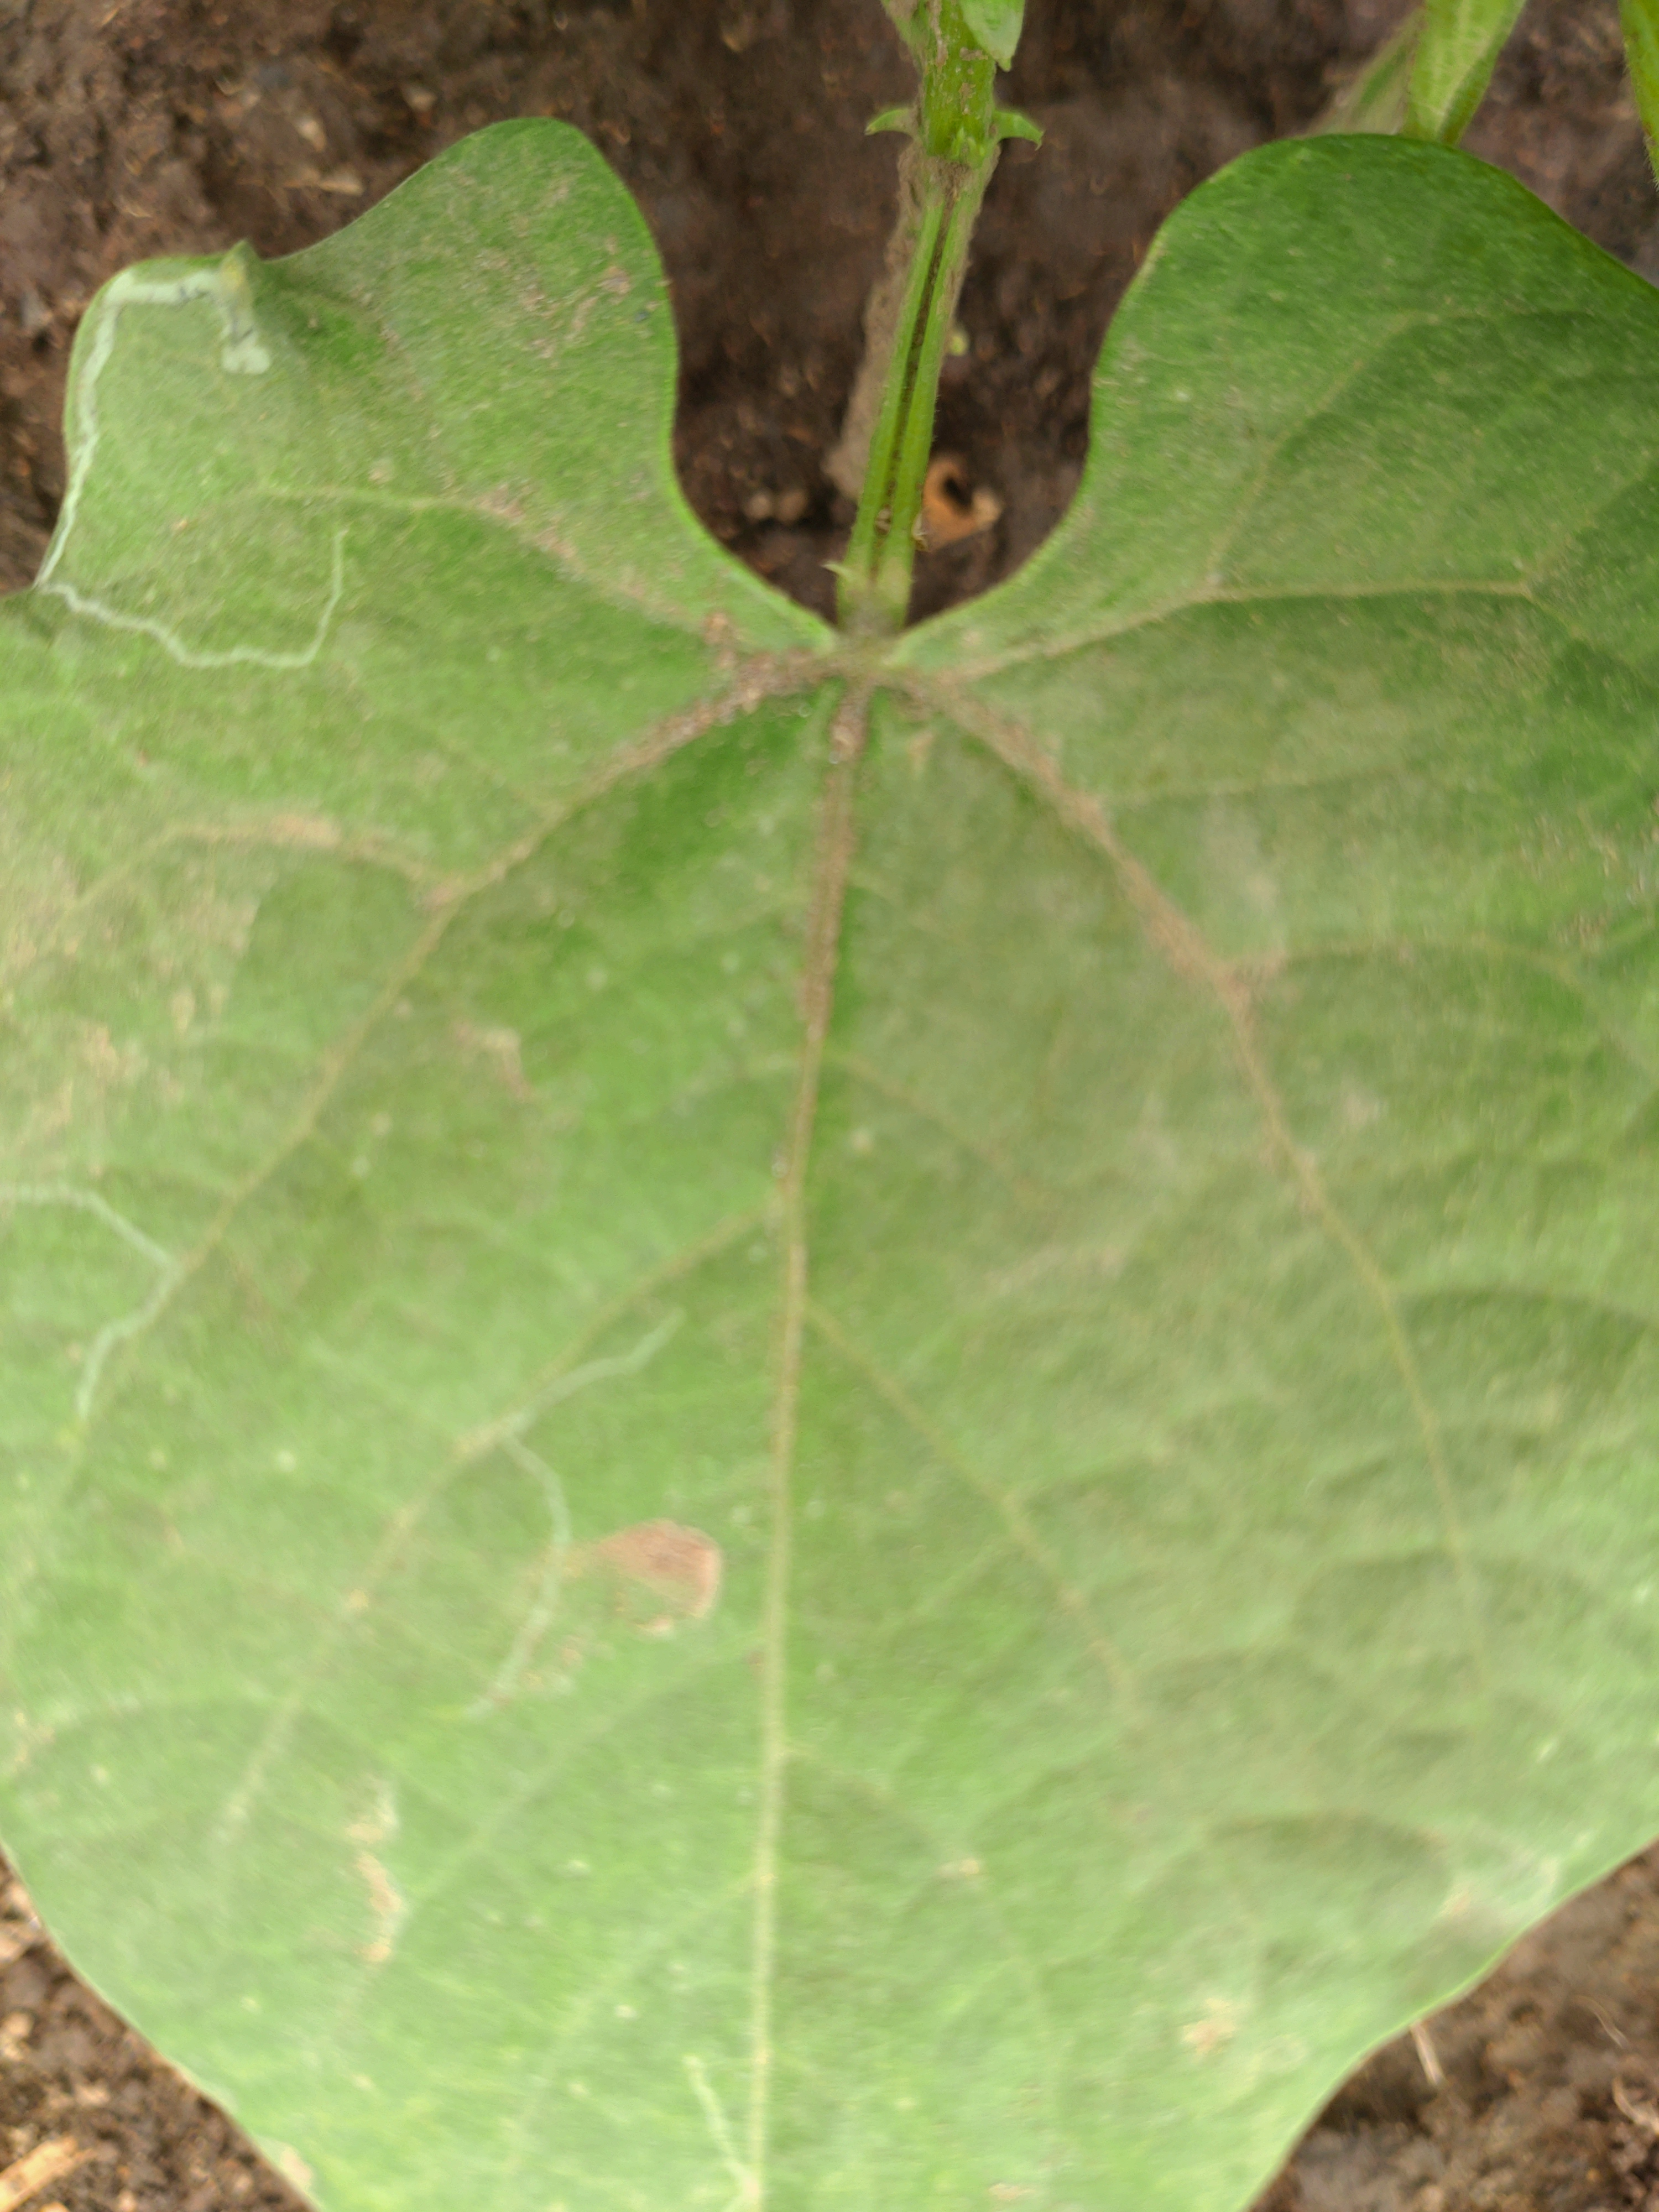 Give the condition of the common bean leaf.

healthy
